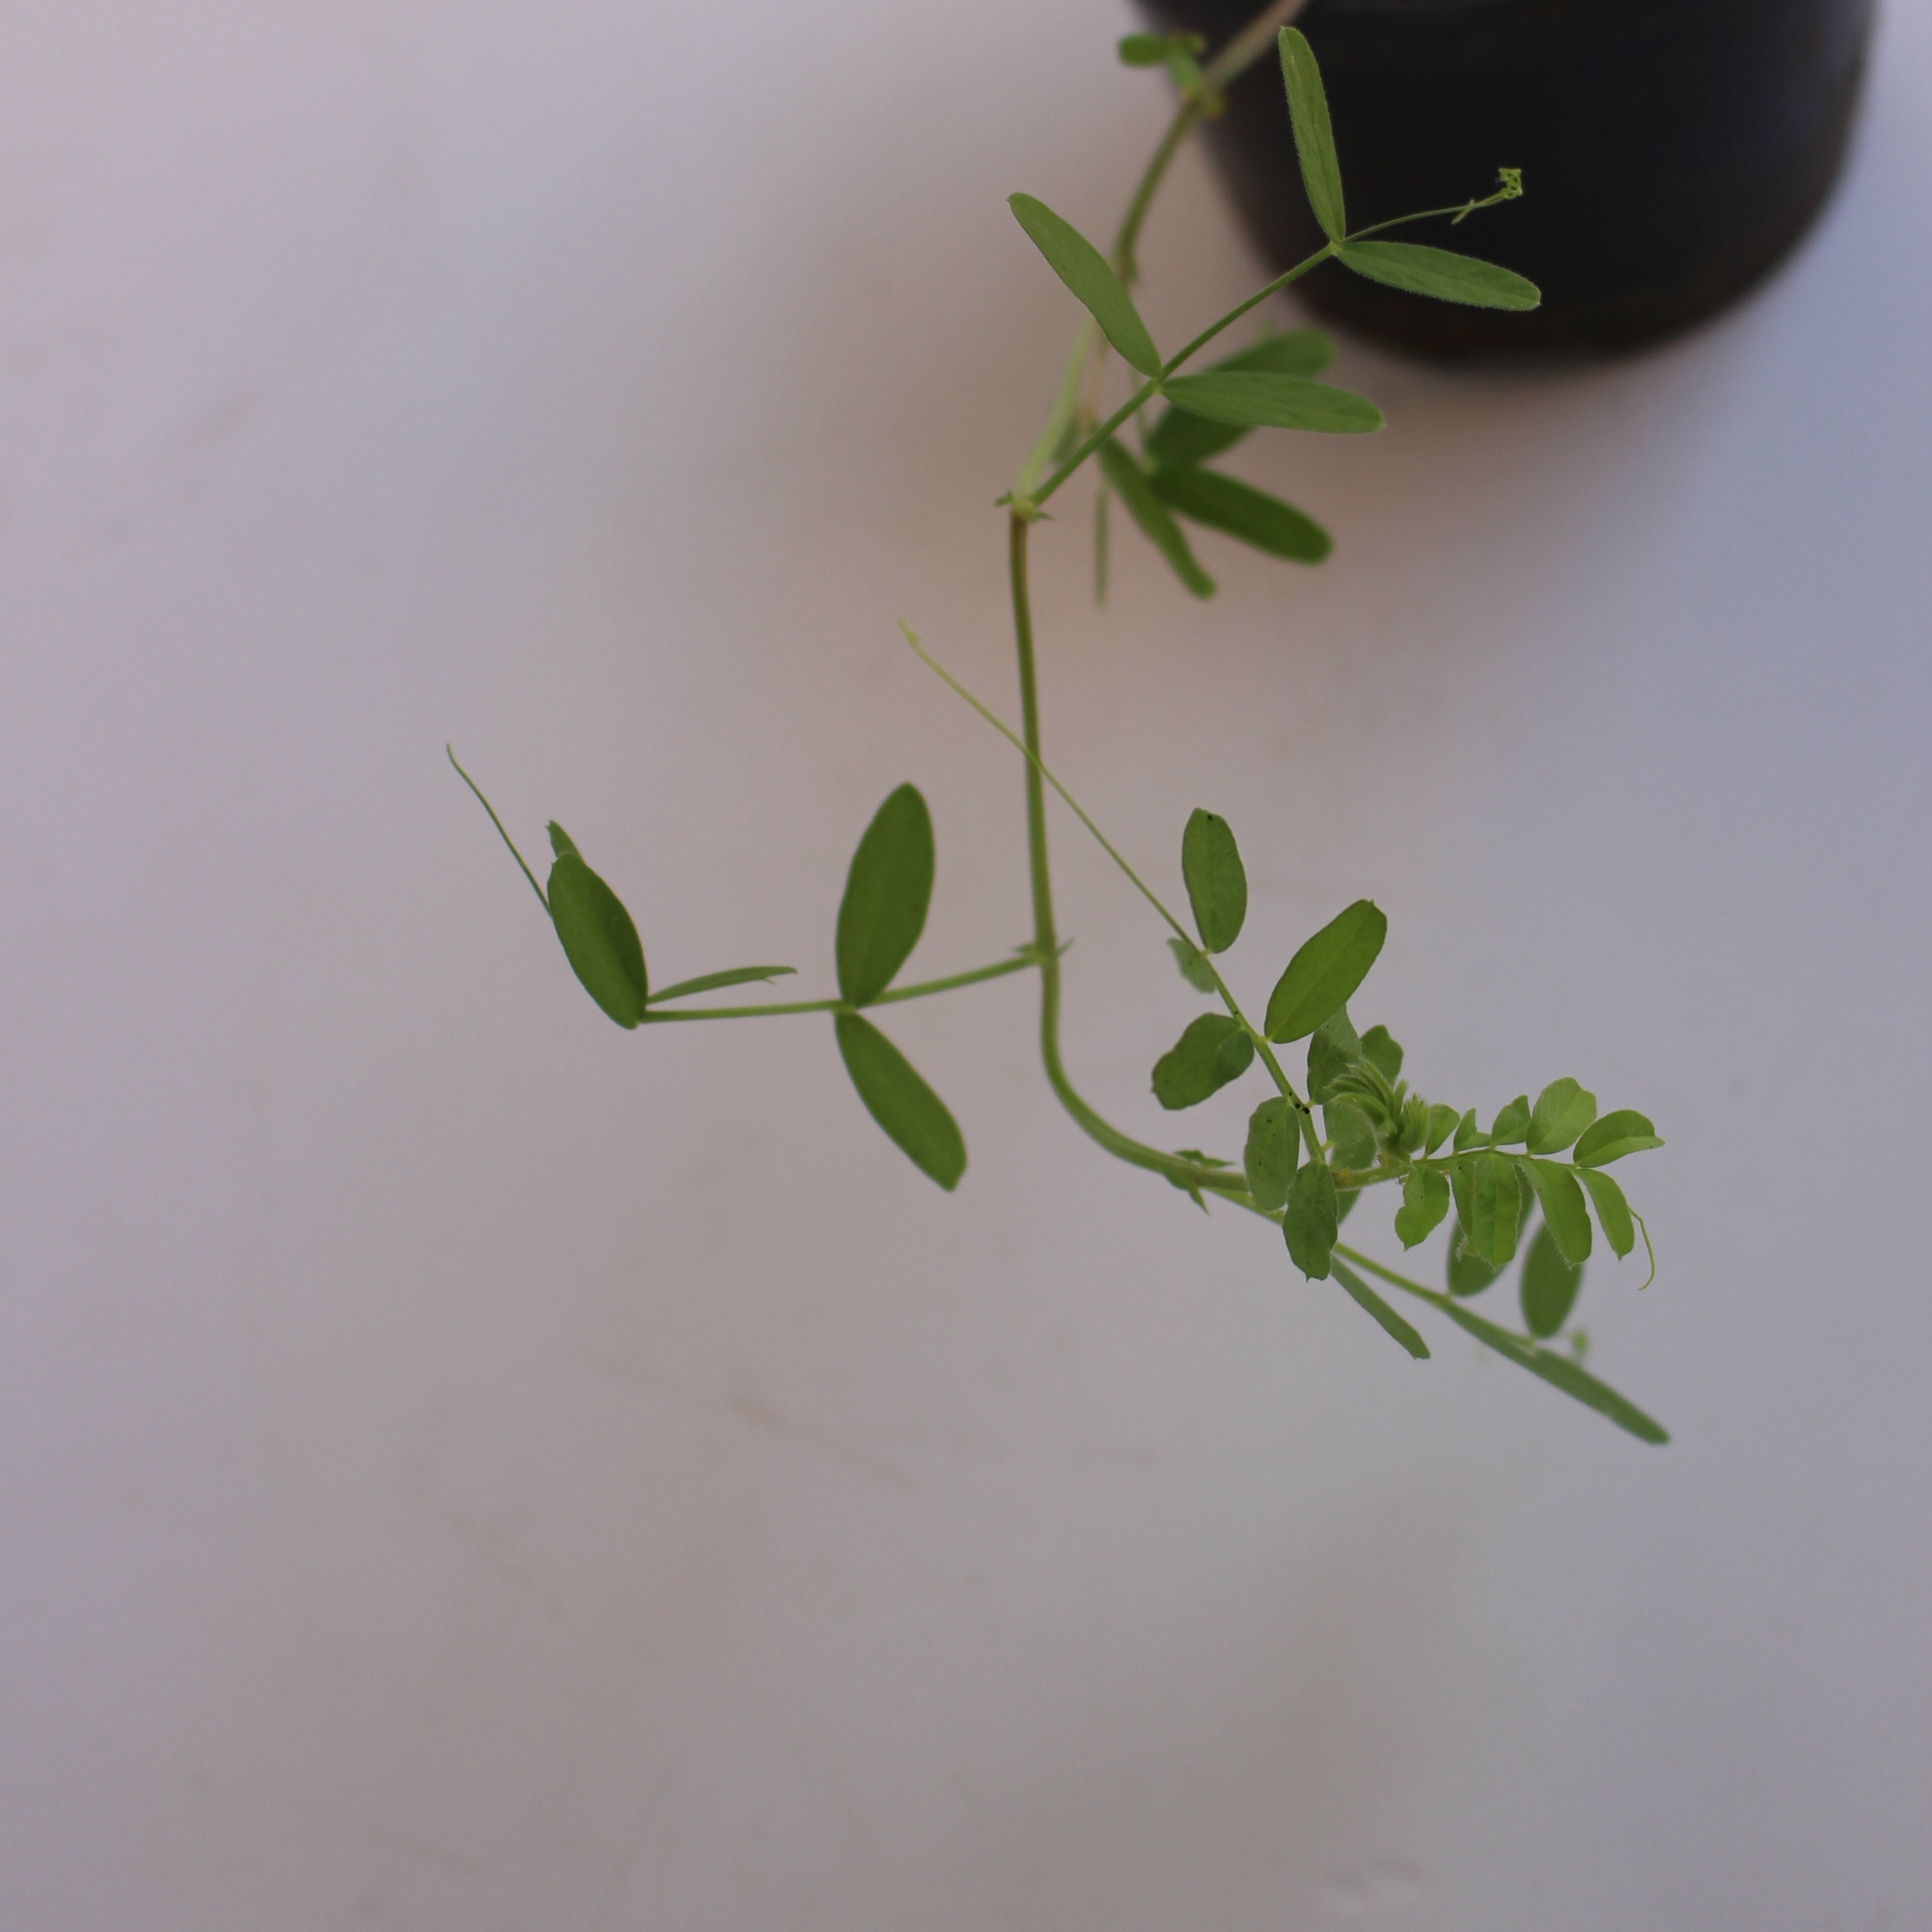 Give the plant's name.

Vicia sativa
